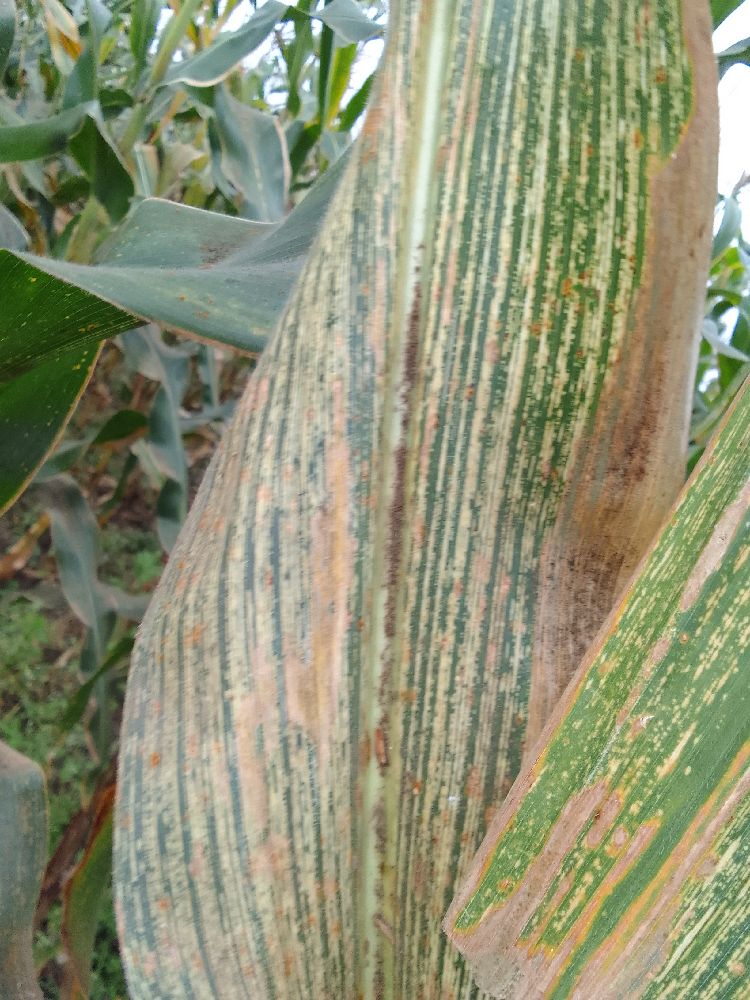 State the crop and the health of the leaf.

maize, maize streak virus
